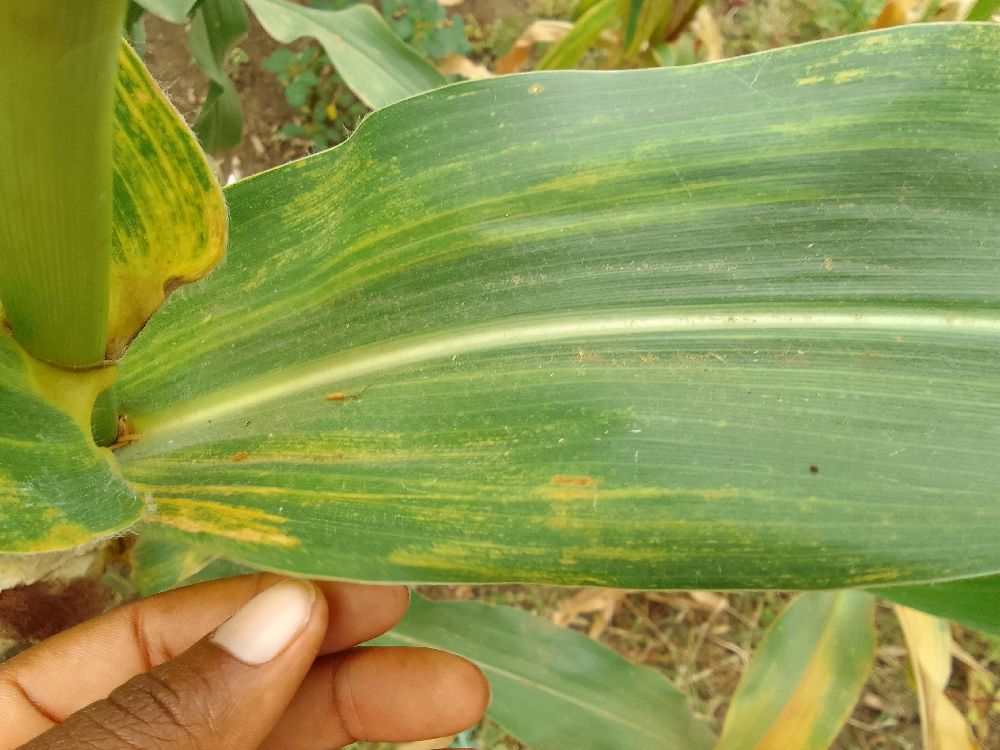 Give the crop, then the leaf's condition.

maize, maize lethal necrosis
